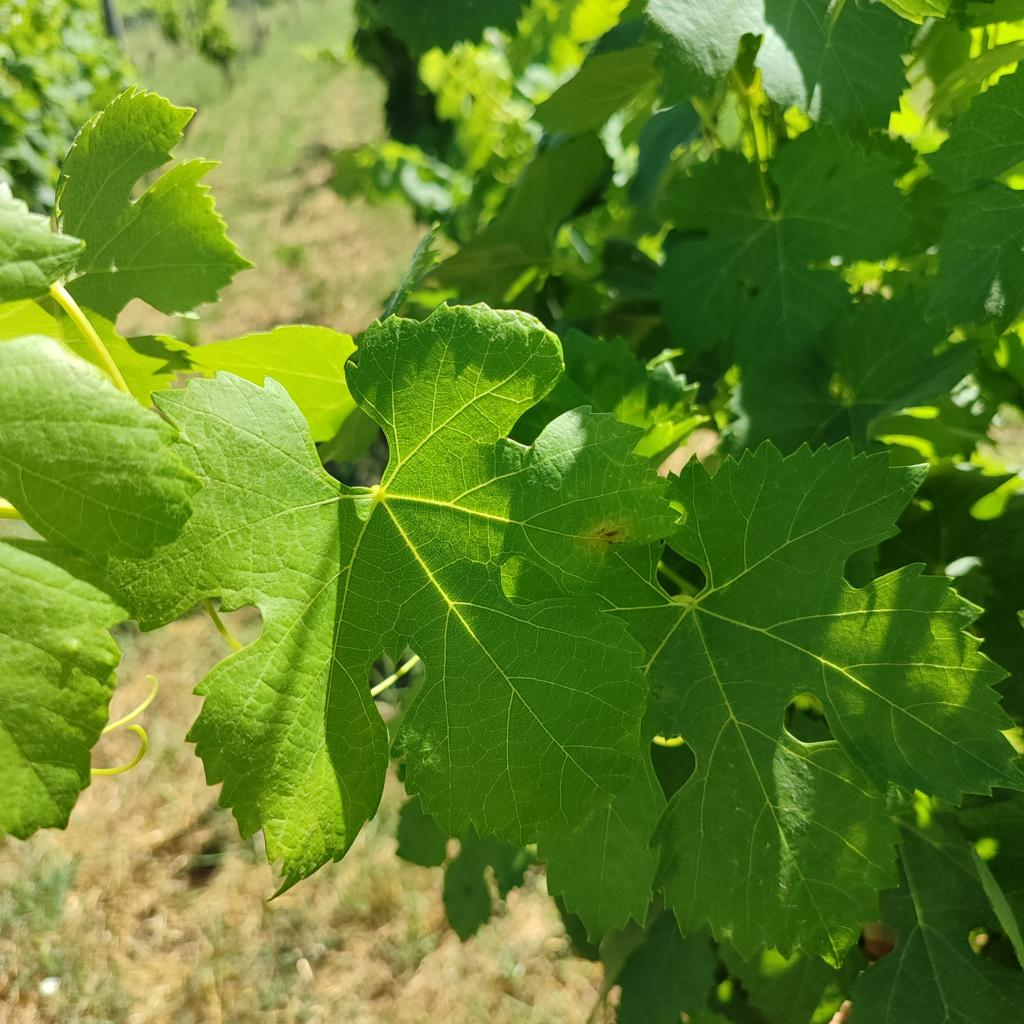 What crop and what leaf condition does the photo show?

grapevine, downy mildew
